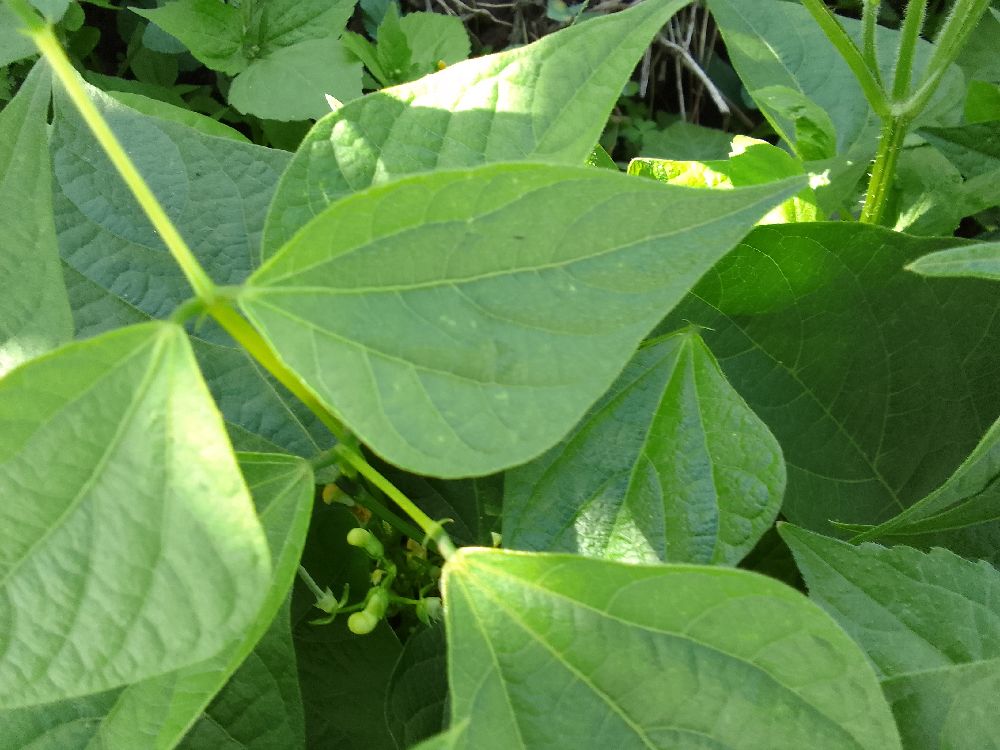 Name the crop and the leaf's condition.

common bean, healthy
